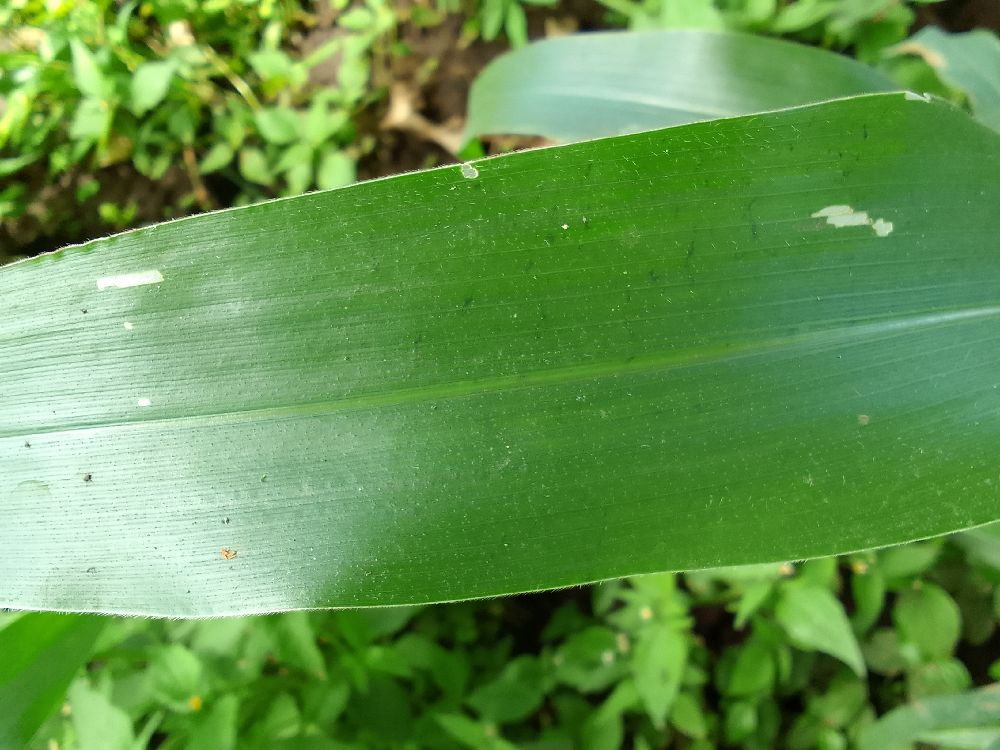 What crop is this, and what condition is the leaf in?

maize, healthy
